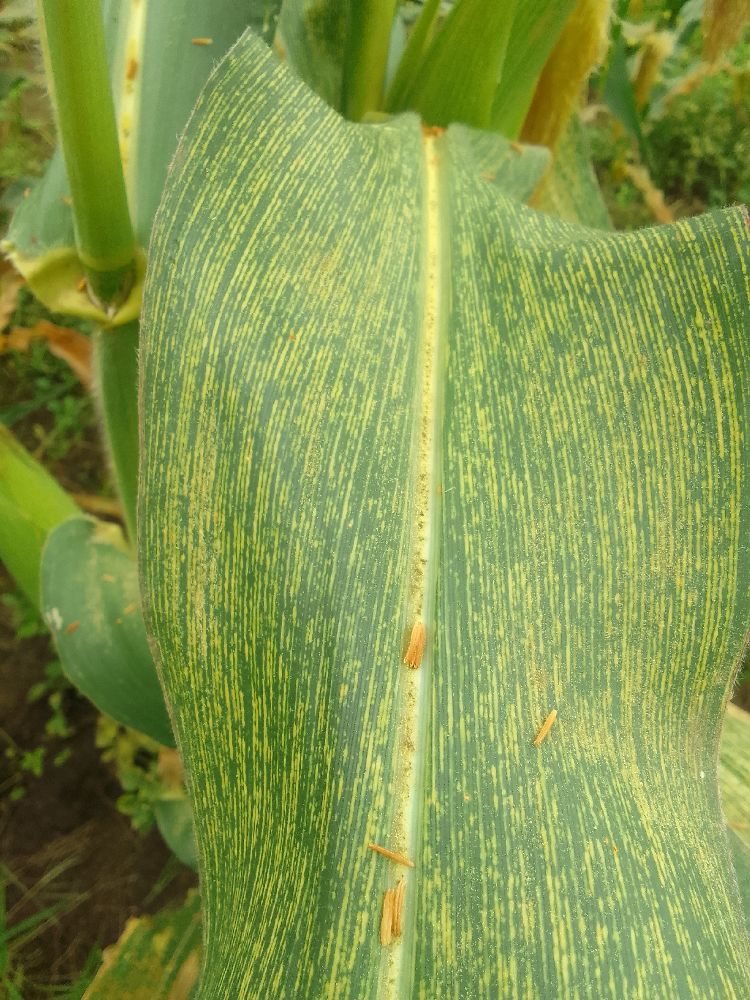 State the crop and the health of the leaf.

maize, maize streak virus
